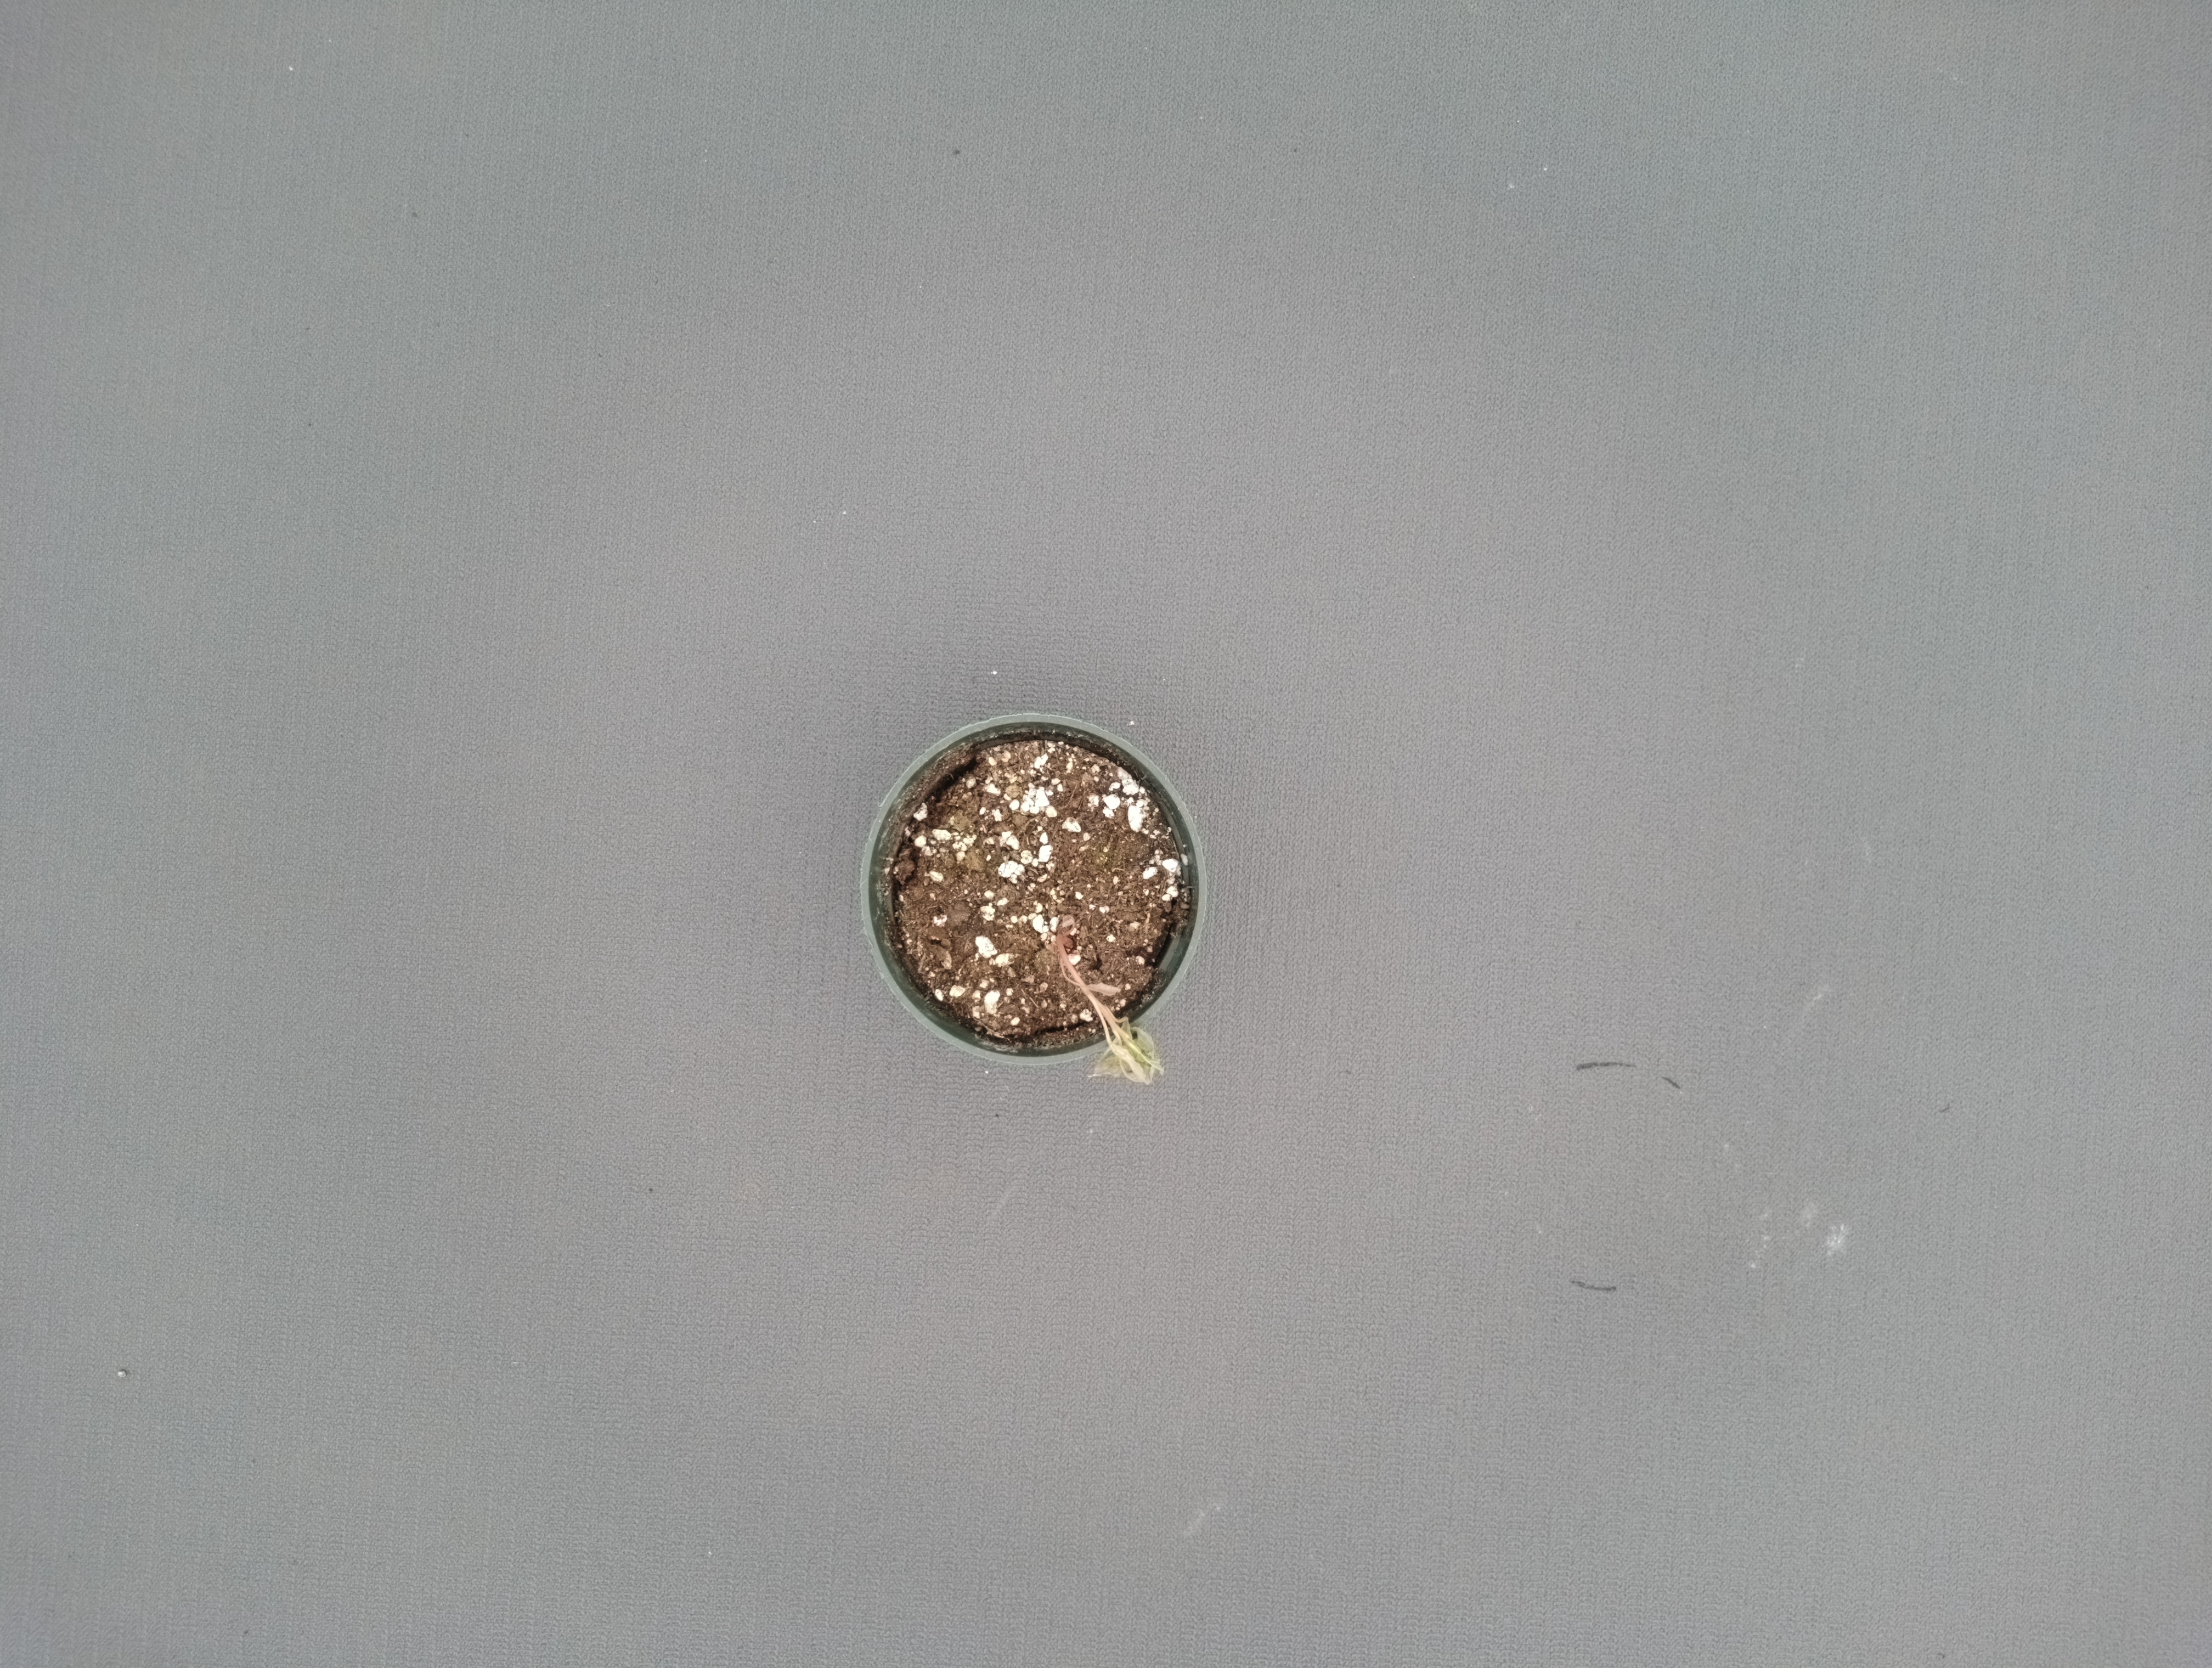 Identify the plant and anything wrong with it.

waterhemp, necrosis only
